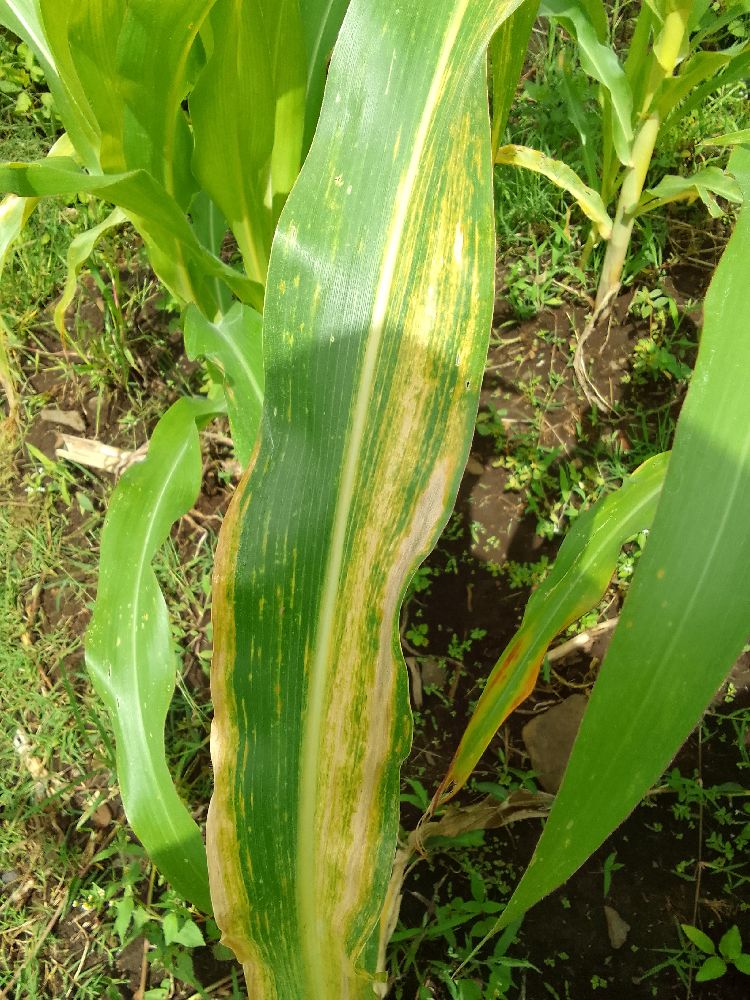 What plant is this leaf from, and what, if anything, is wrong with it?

maize, maize lethal necrosis
